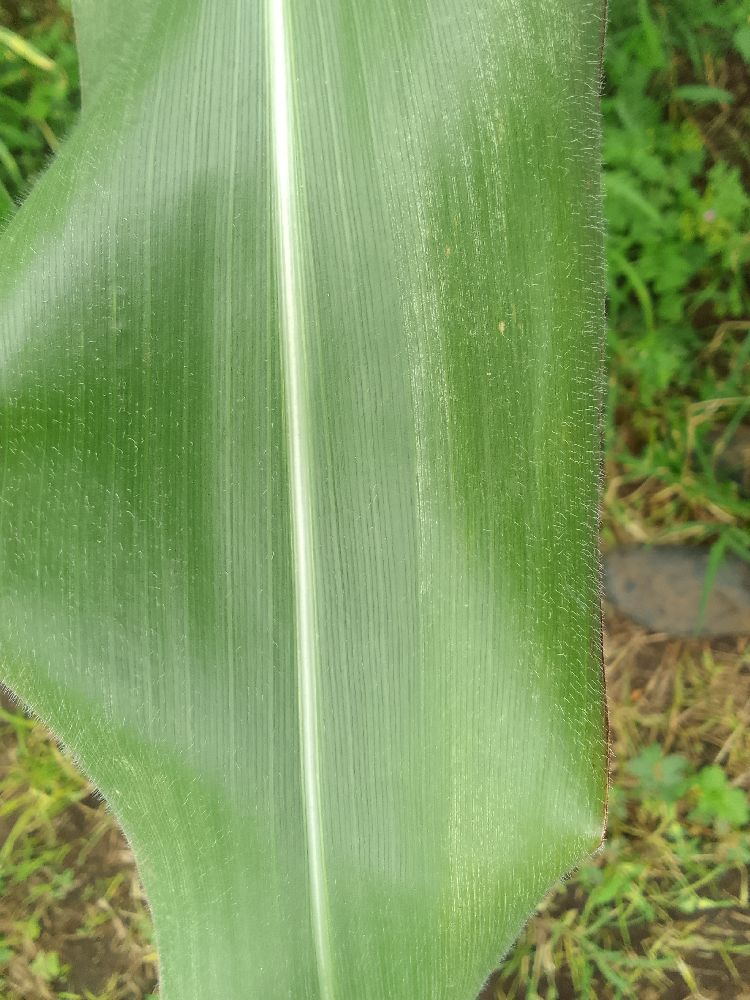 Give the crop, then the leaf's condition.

maize, healthy
